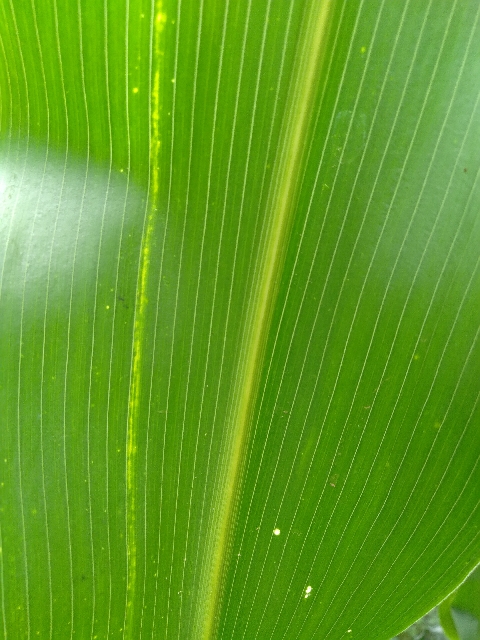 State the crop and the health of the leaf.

maize, maize lethal necrosis
